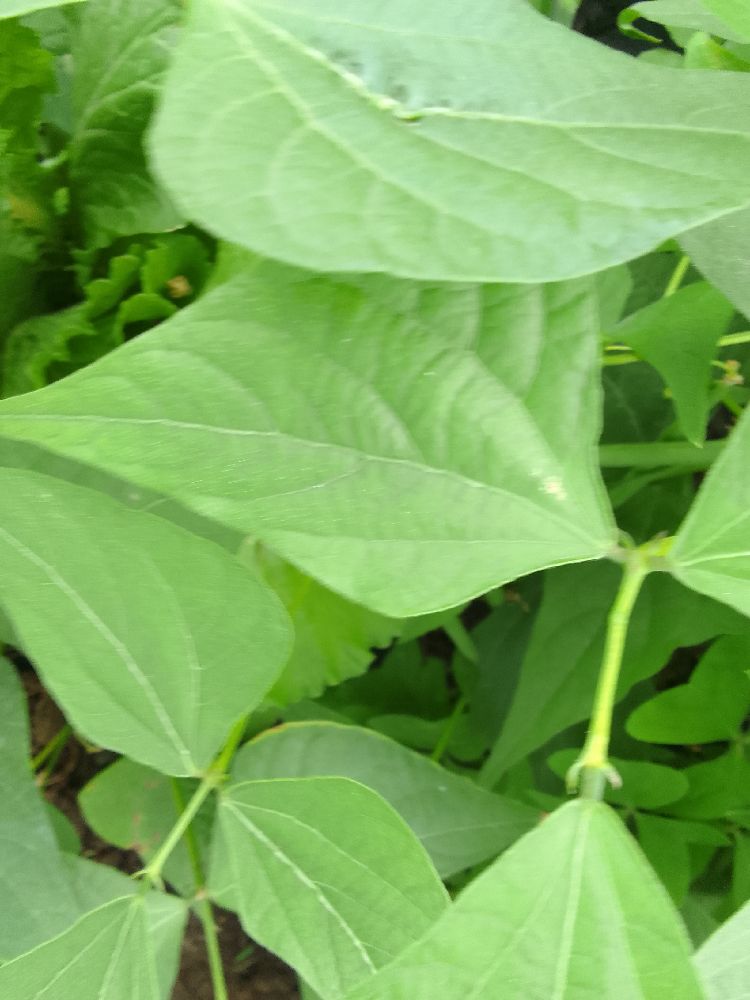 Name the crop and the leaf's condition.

common bean, healthy
